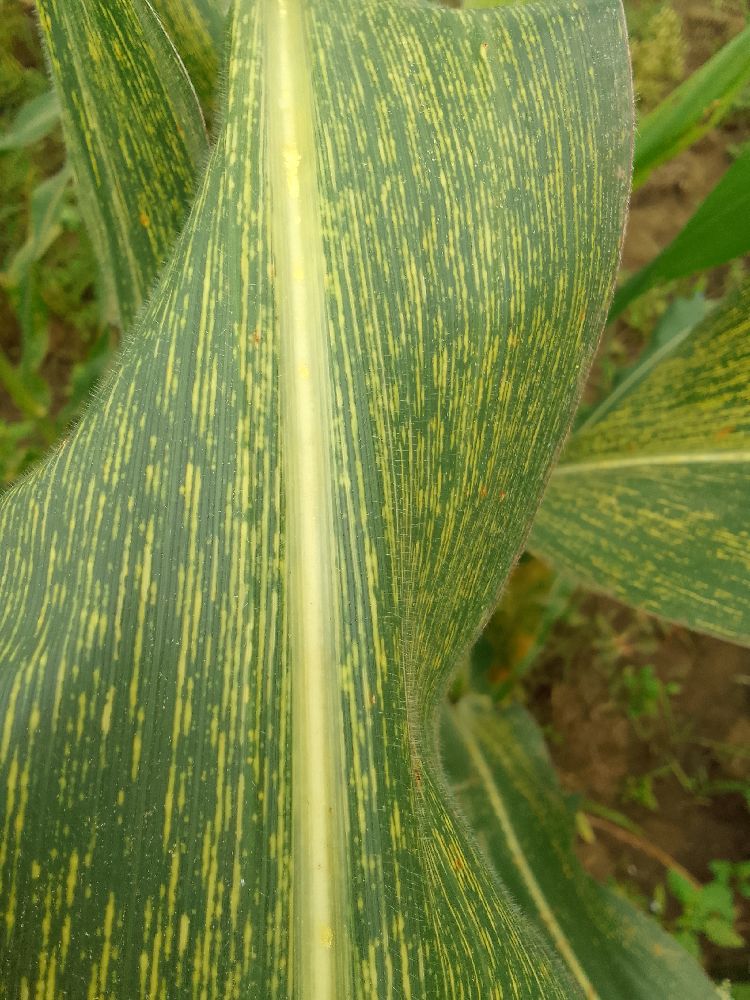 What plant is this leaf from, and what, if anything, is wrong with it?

maize, maize streak virus
